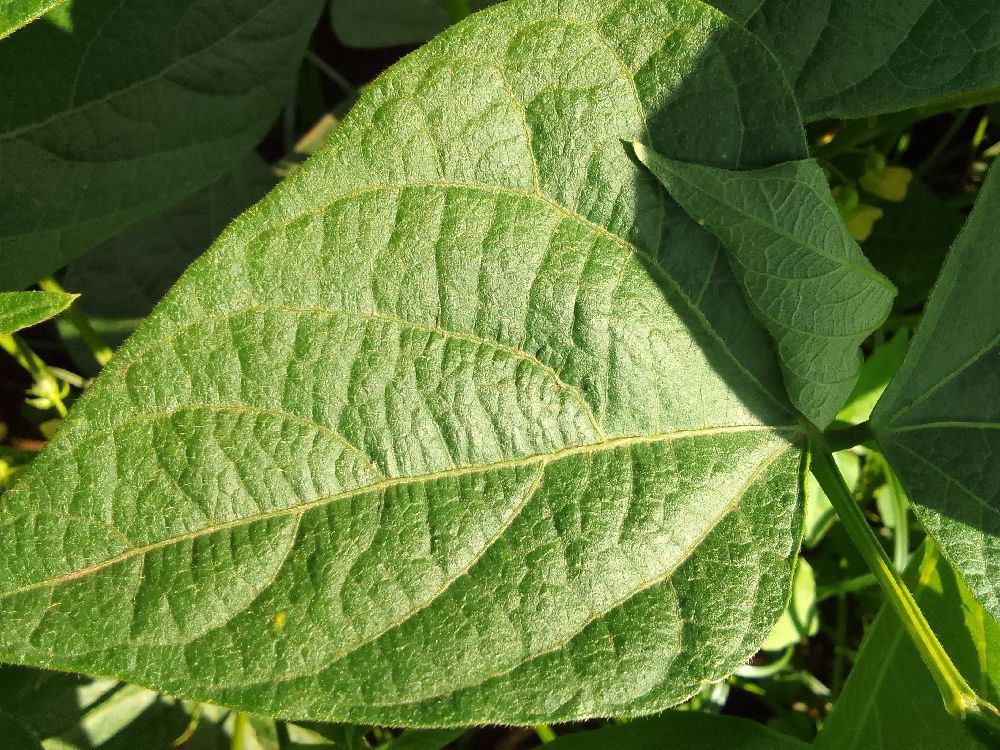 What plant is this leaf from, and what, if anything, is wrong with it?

common bean, healthy
